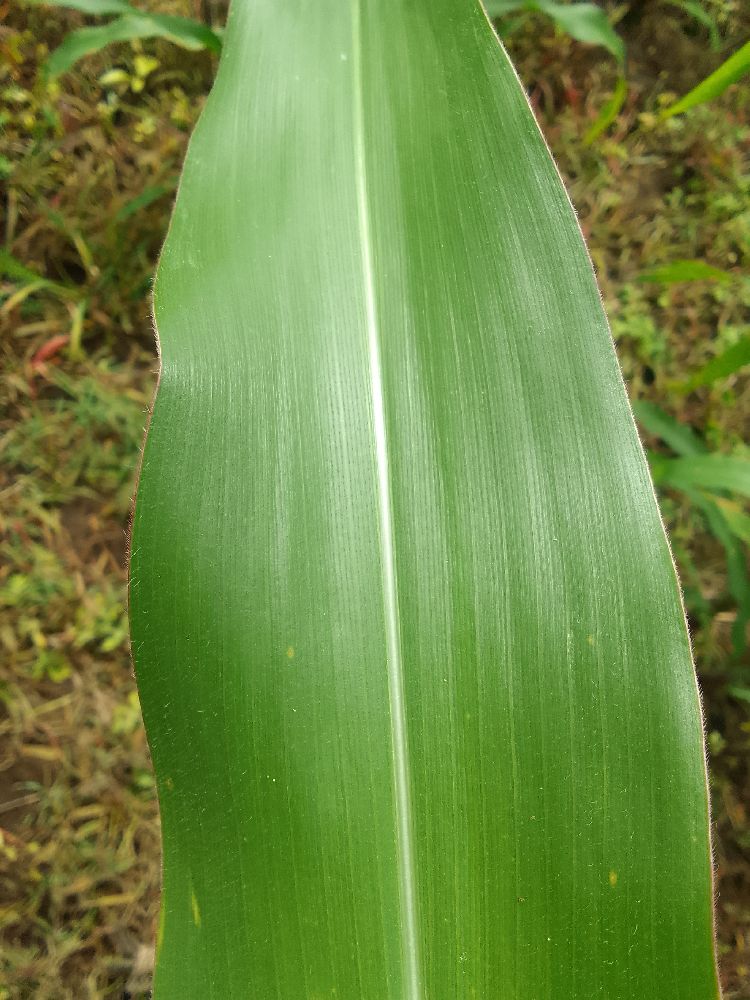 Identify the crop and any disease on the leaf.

maize, healthy
